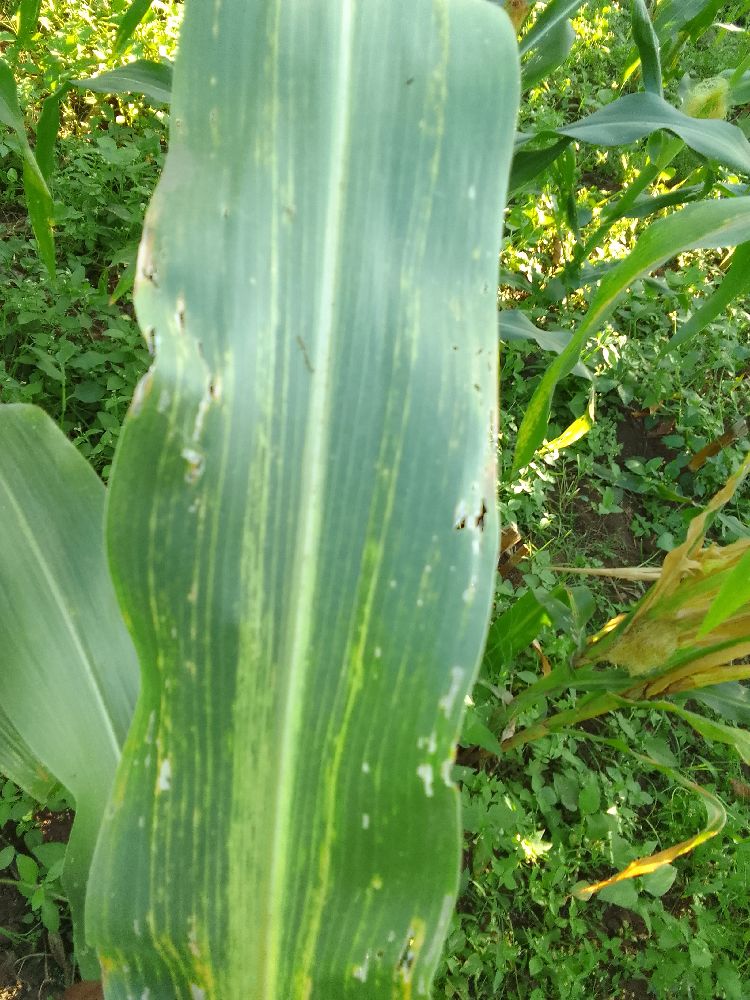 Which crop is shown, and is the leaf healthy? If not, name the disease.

maize, maize lethal necrosis
